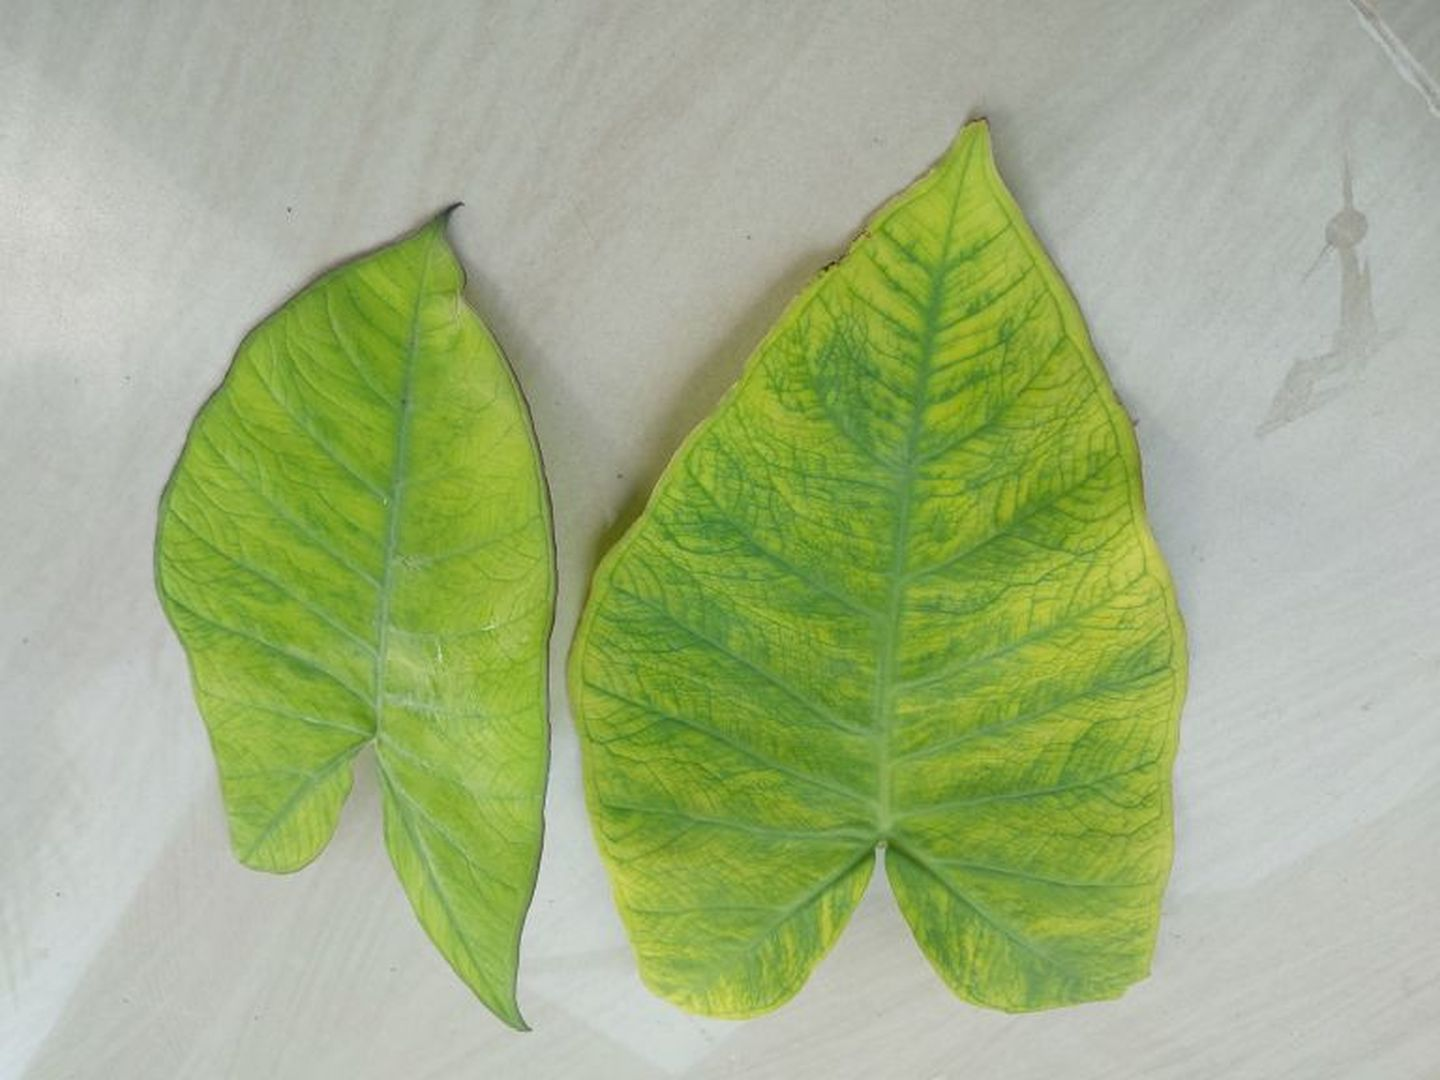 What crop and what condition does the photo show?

taro, mosaic
